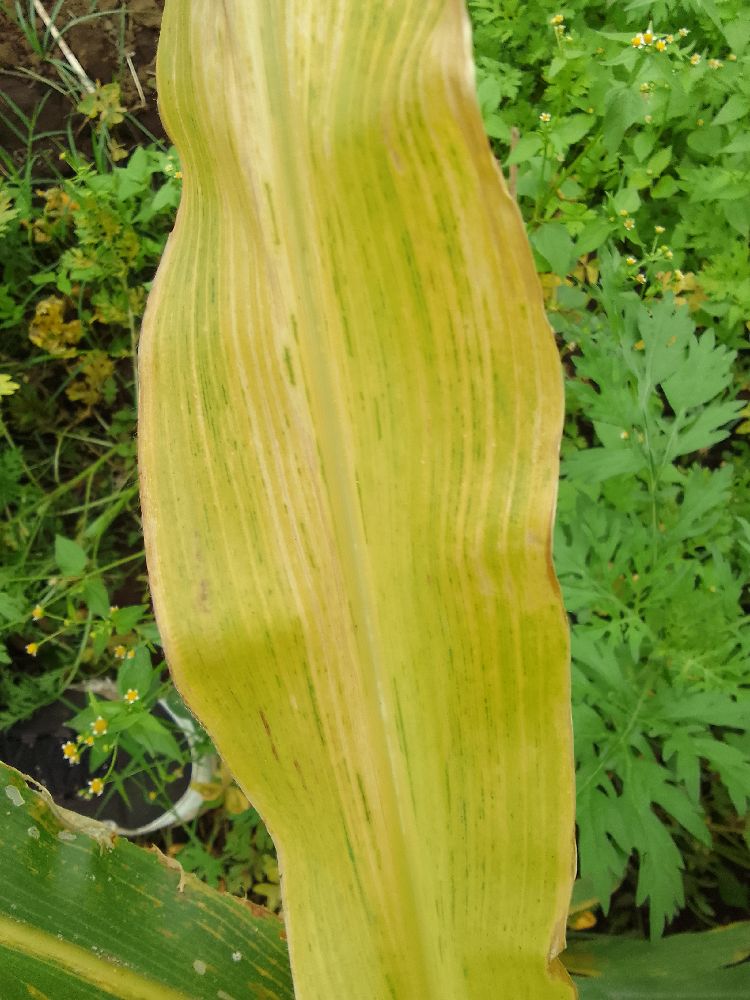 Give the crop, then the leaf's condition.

maize, maize lethal necrosis
